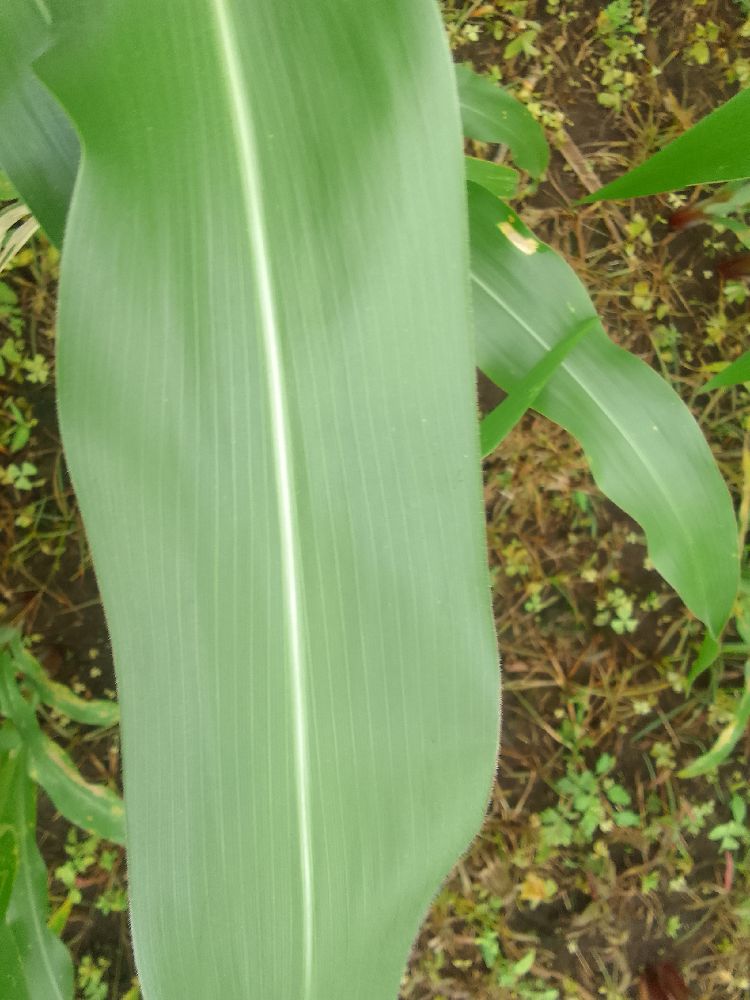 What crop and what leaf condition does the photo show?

maize, healthy
